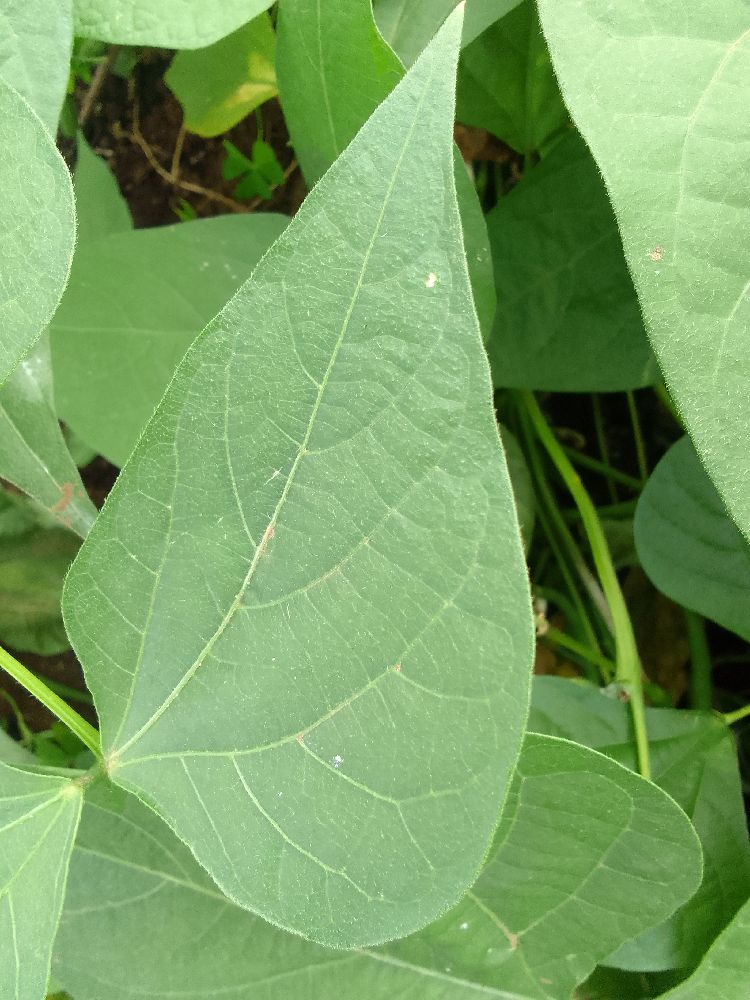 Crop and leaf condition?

common bean, healthy
